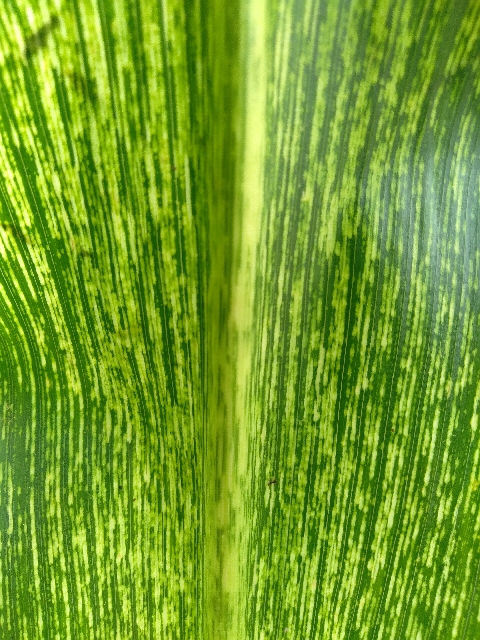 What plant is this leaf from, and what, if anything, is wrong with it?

maize, maize streak virus
